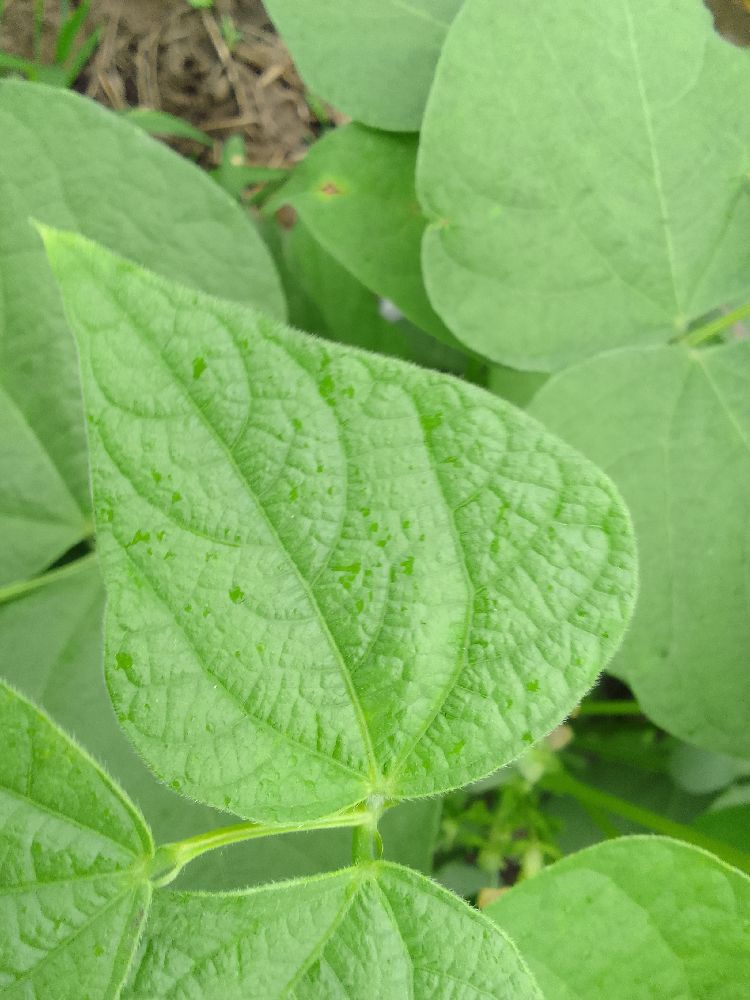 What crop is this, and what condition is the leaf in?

common bean, healthy
